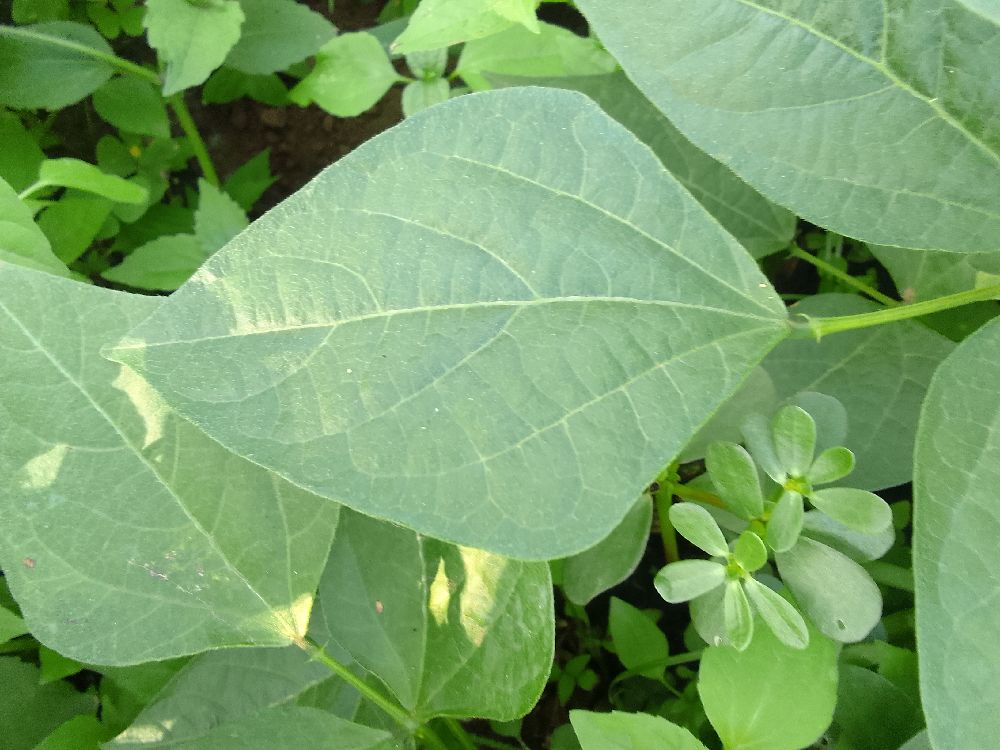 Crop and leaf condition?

common bean, healthy
